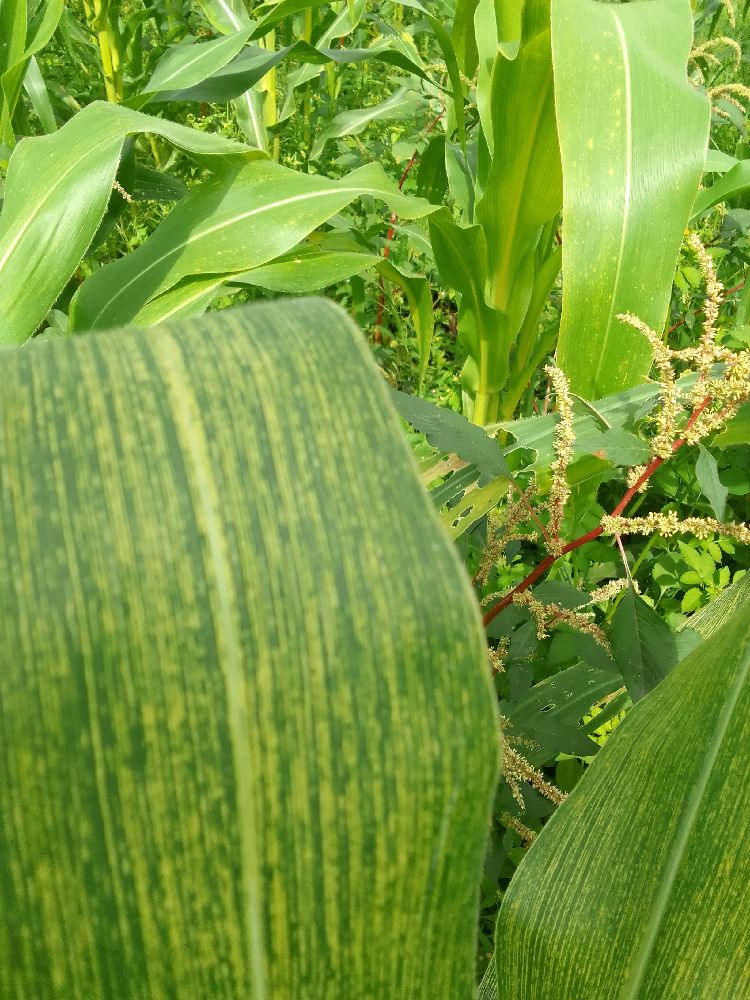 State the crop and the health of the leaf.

maize, maize streak virus
